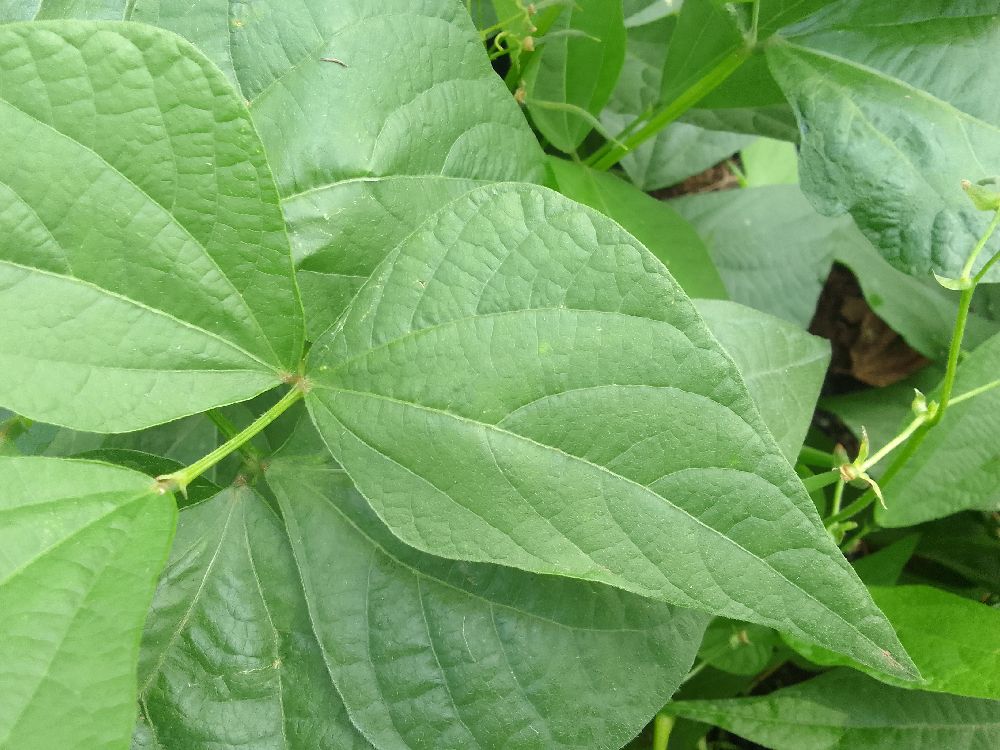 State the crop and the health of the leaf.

common bean, healthy
